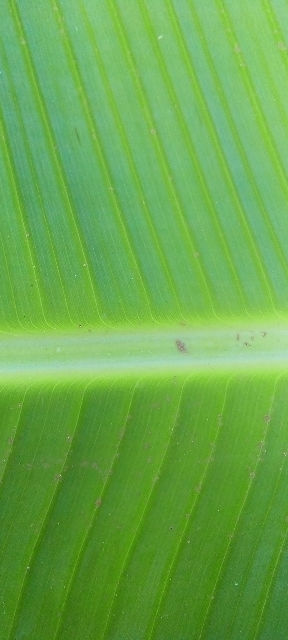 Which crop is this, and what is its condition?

banana, healthy
